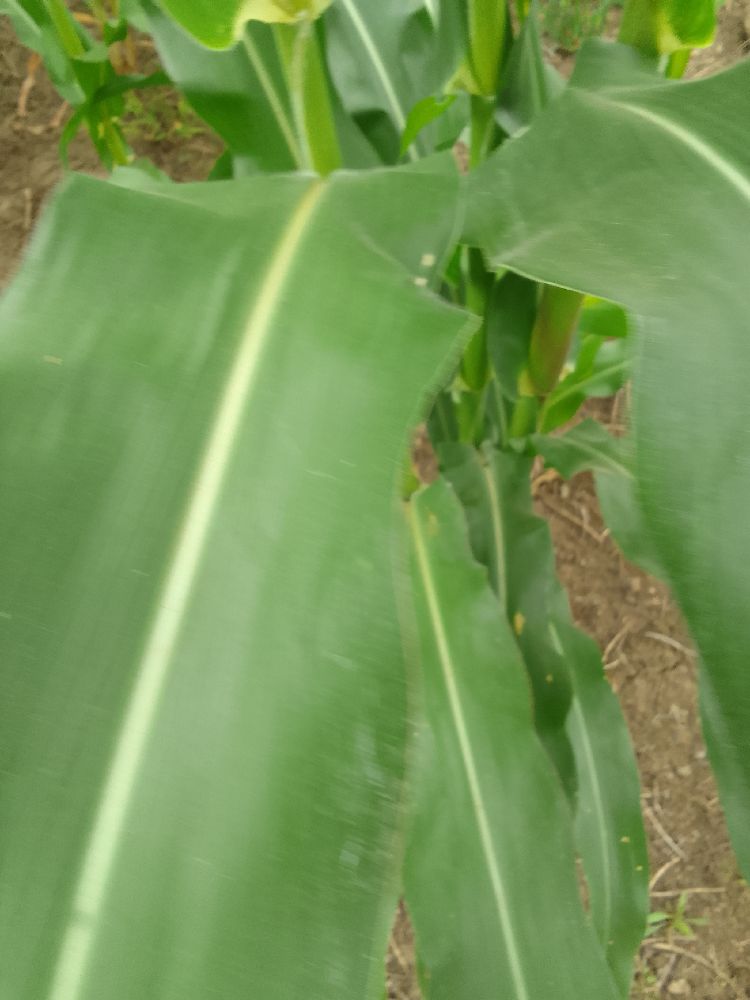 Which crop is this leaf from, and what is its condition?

maize, healthy
